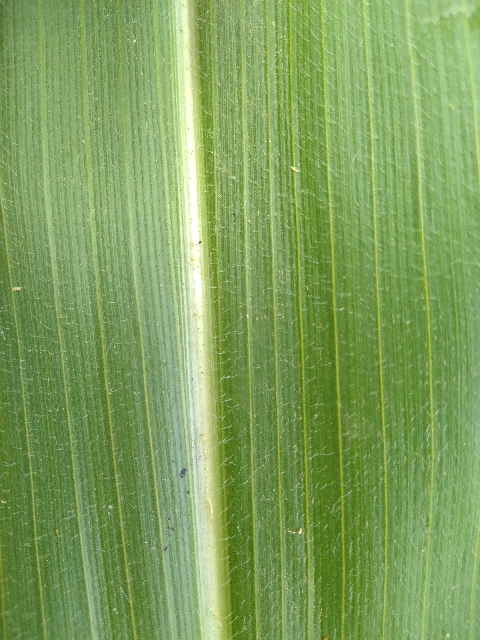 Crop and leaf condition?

maize, healthy
